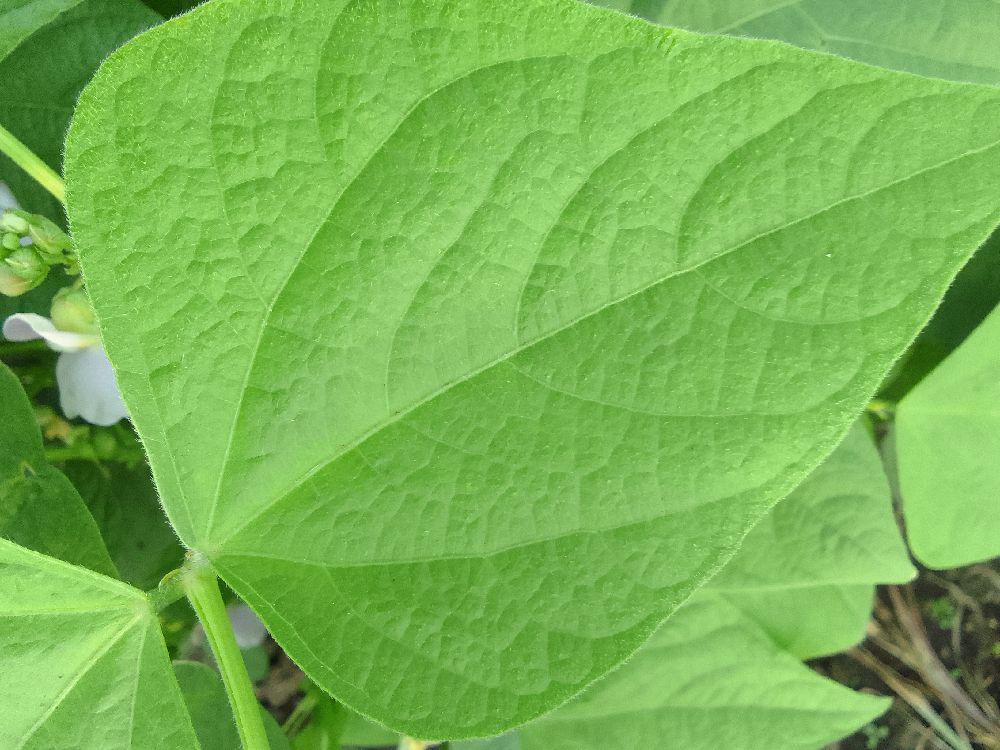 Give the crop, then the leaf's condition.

common bean, healthy
